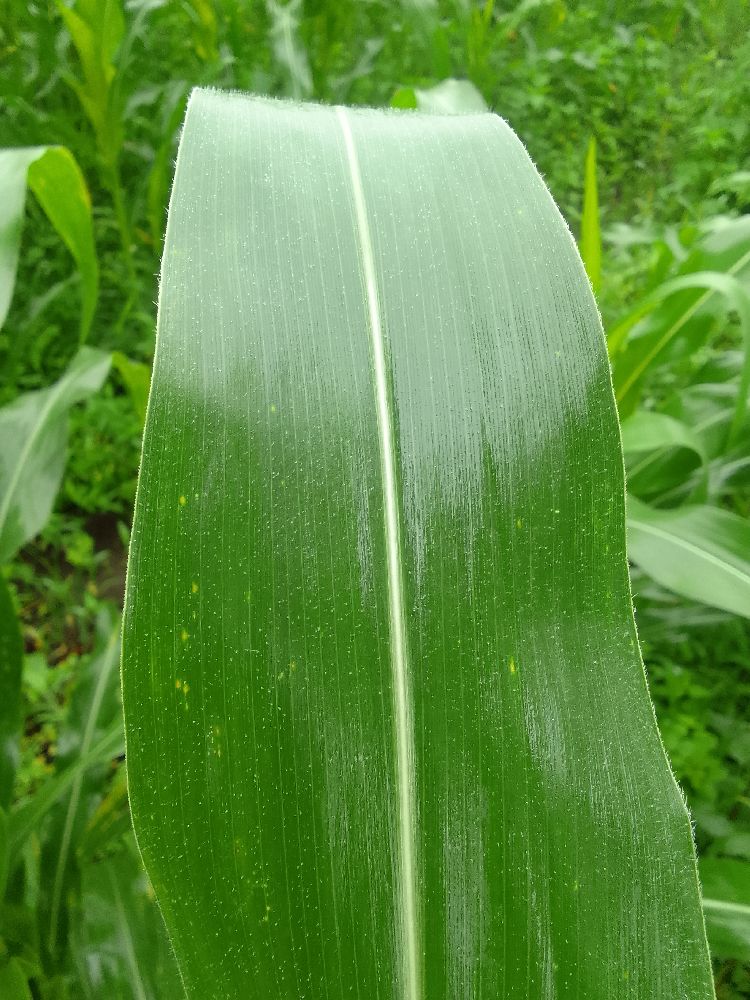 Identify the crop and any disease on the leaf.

maize, healthy
